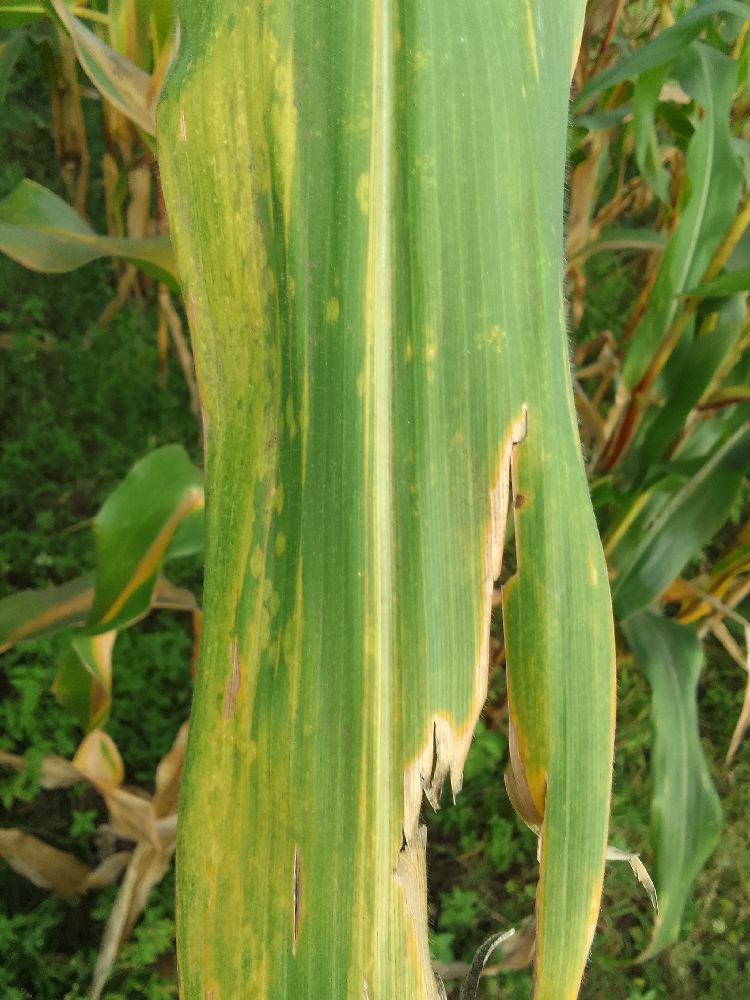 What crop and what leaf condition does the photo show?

maize, maize lethal necrosis
